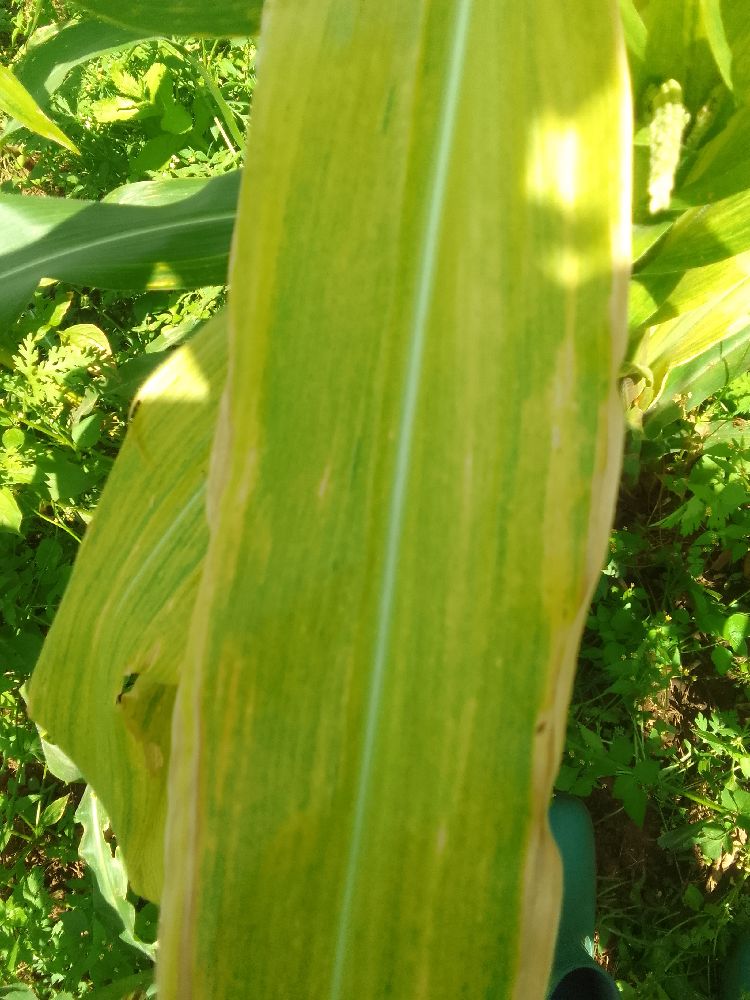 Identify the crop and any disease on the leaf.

maize, maize lethal necrosis
